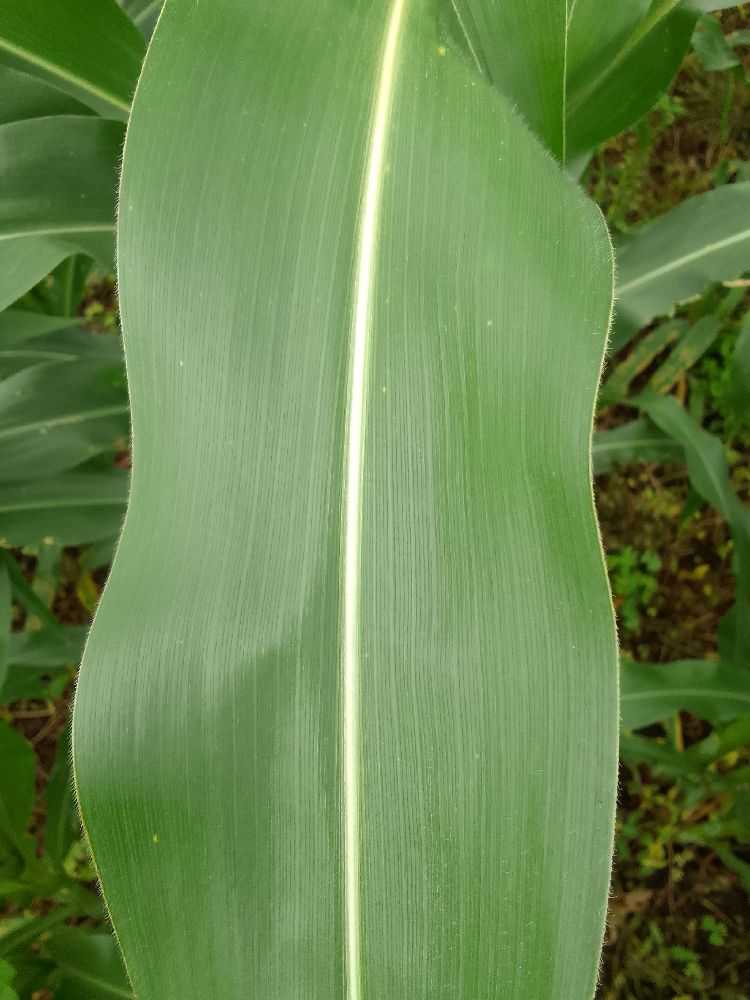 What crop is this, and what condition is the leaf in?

maize, healthy
